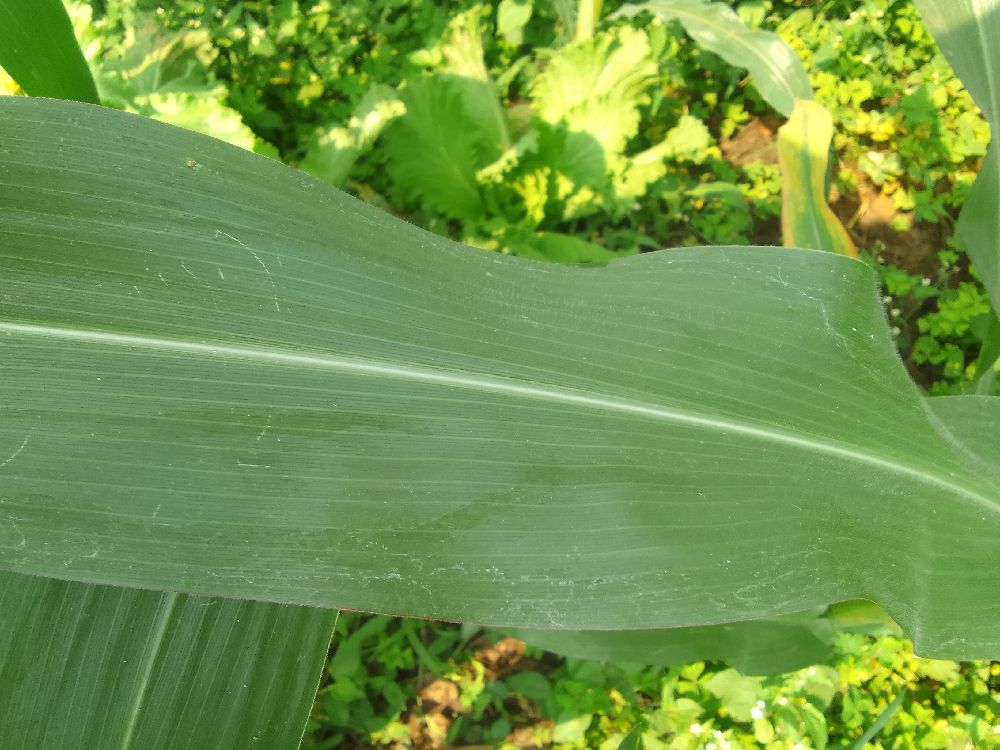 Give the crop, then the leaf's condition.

maize, healthy
